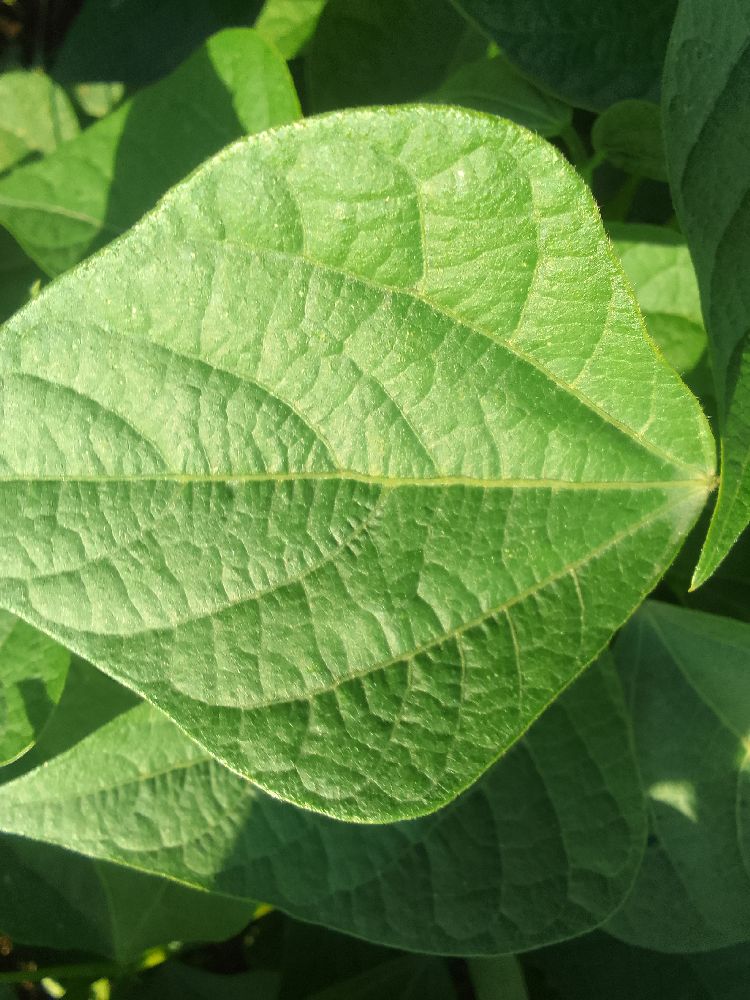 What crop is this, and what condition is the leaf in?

common bean, healthy
